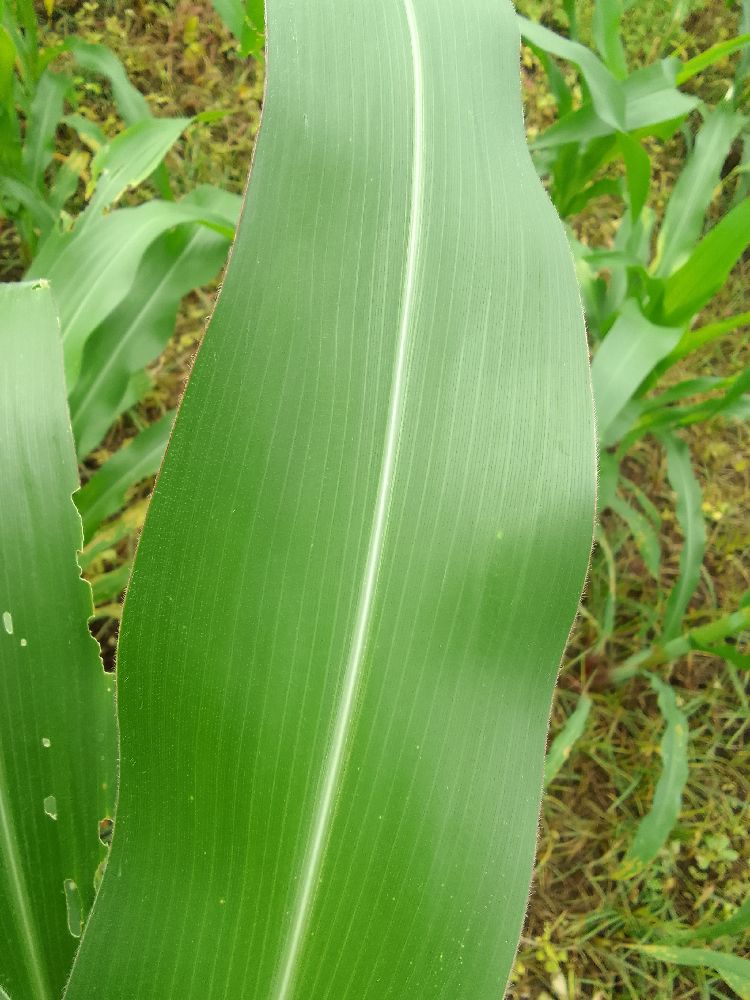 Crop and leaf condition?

maize, healthy
